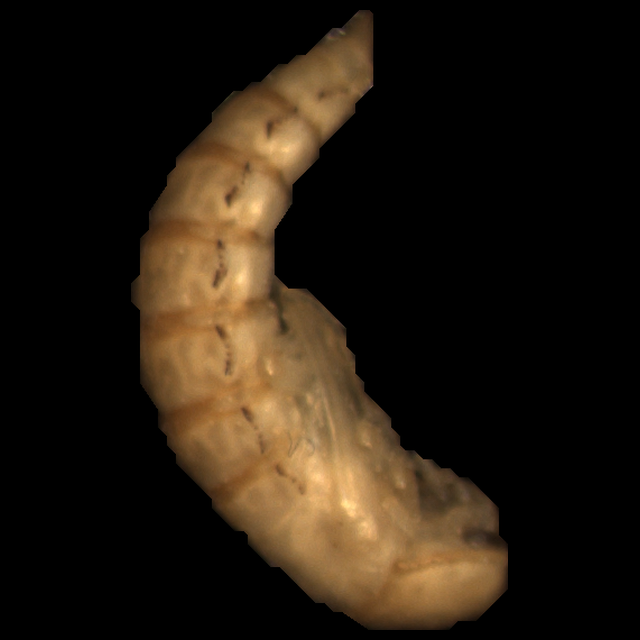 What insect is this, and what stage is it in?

mealworm pupa
